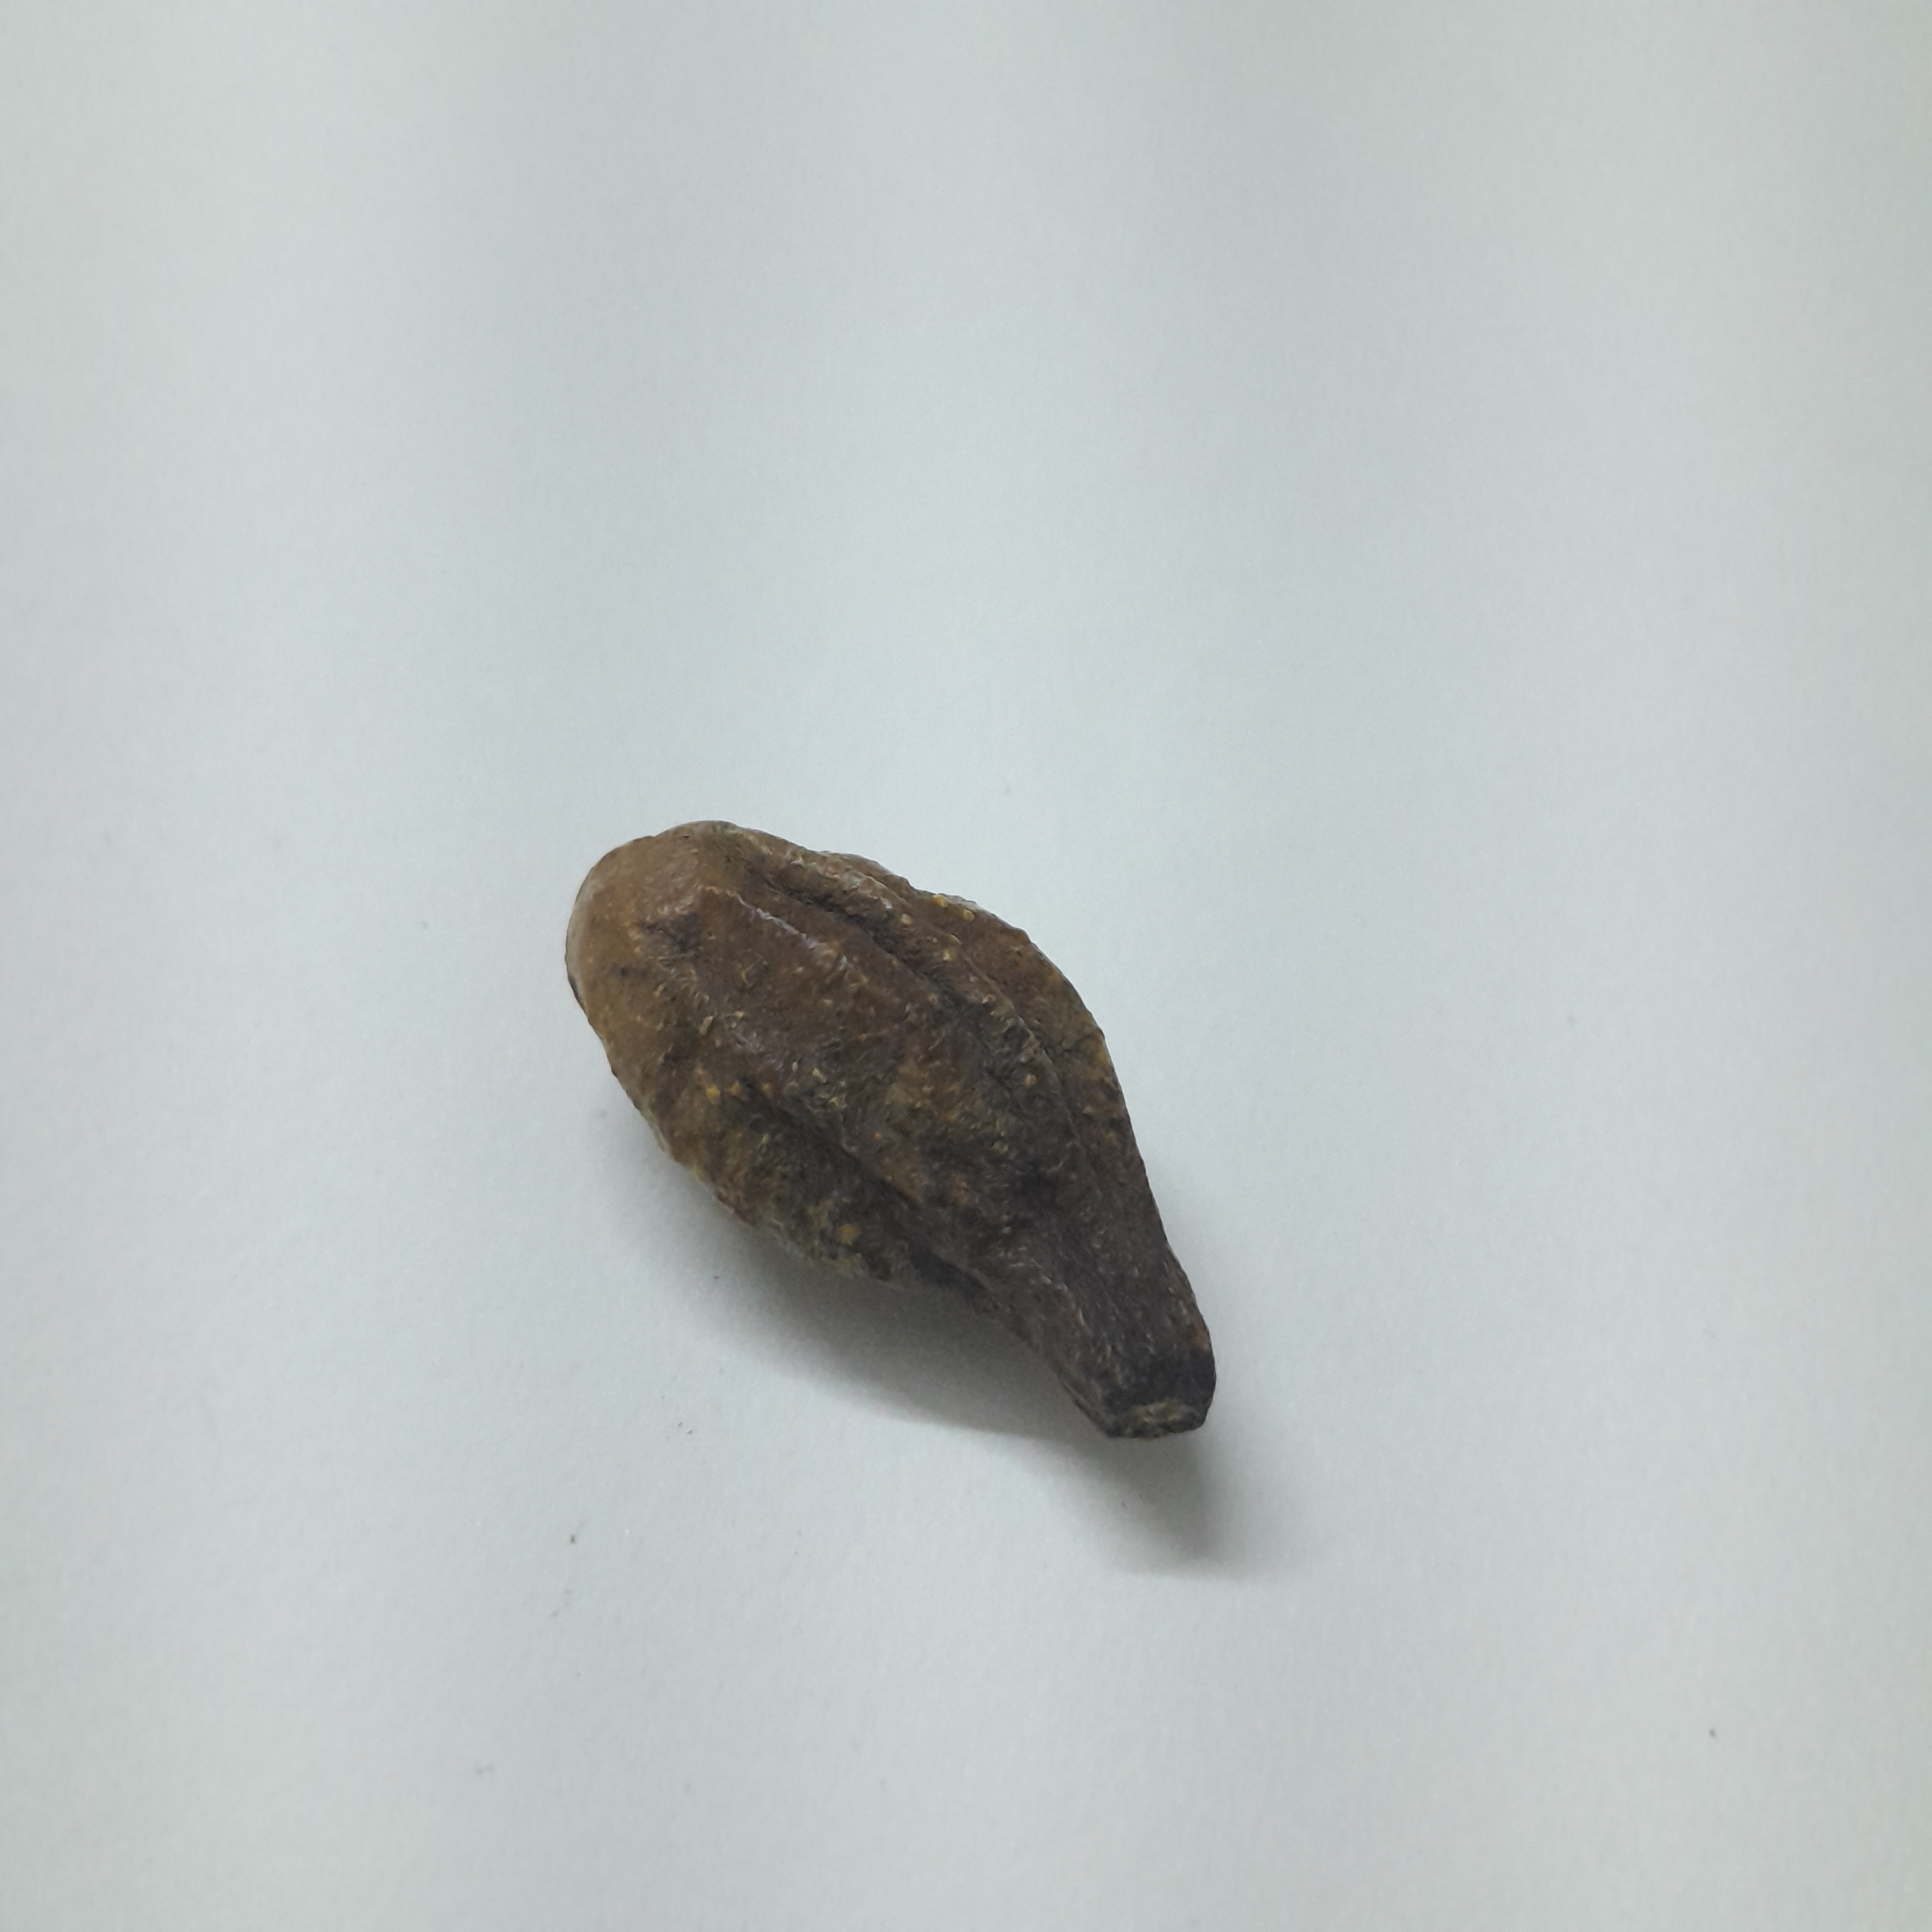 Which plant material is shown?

hirdaa
